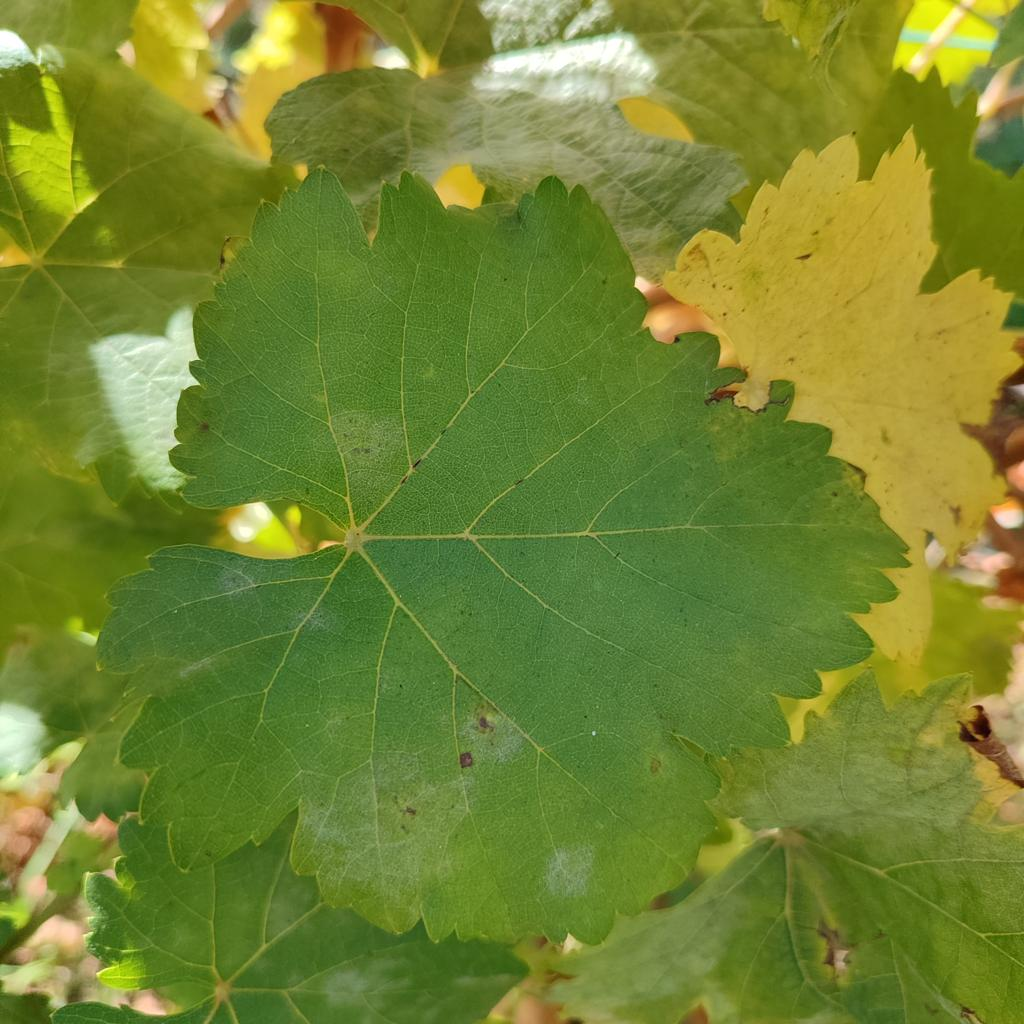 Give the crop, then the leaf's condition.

grapevine, powdery mildew
